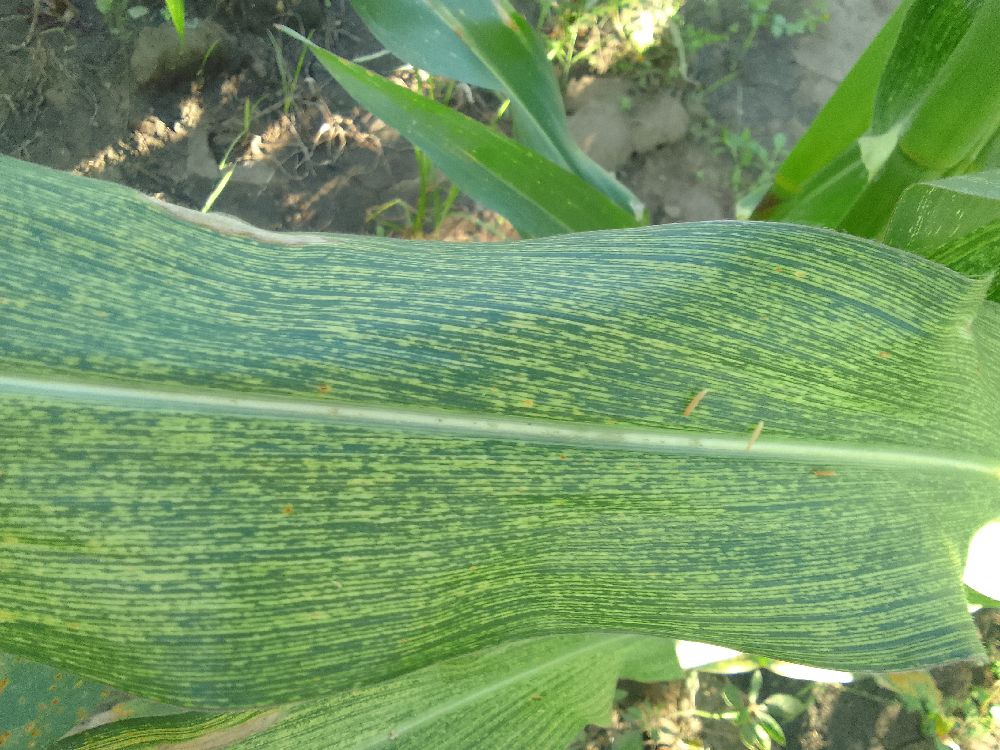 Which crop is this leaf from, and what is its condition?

maize, maize streak virus
